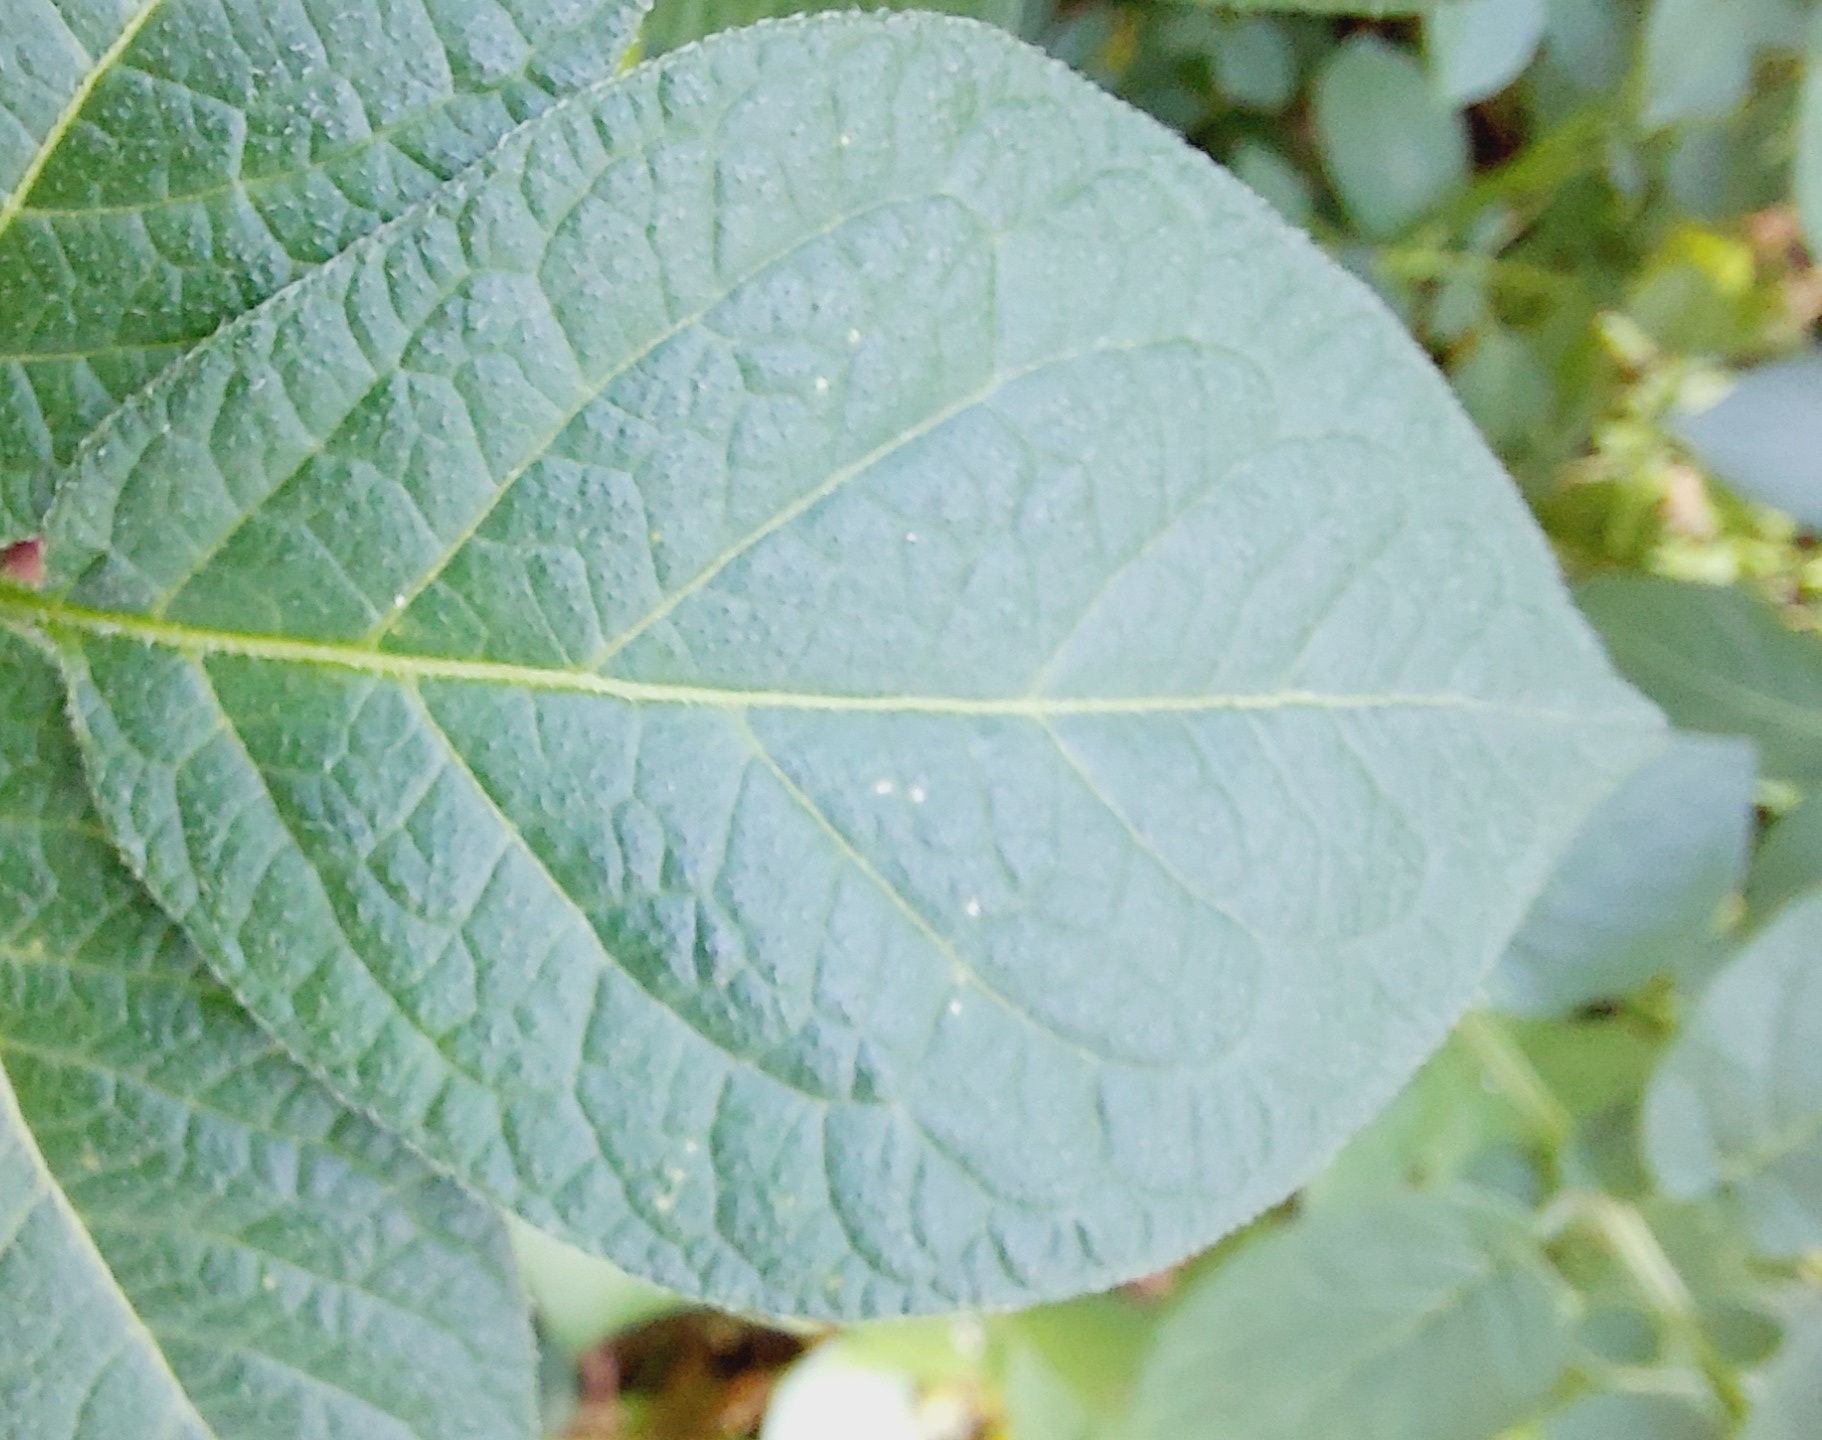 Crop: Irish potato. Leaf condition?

healthy
